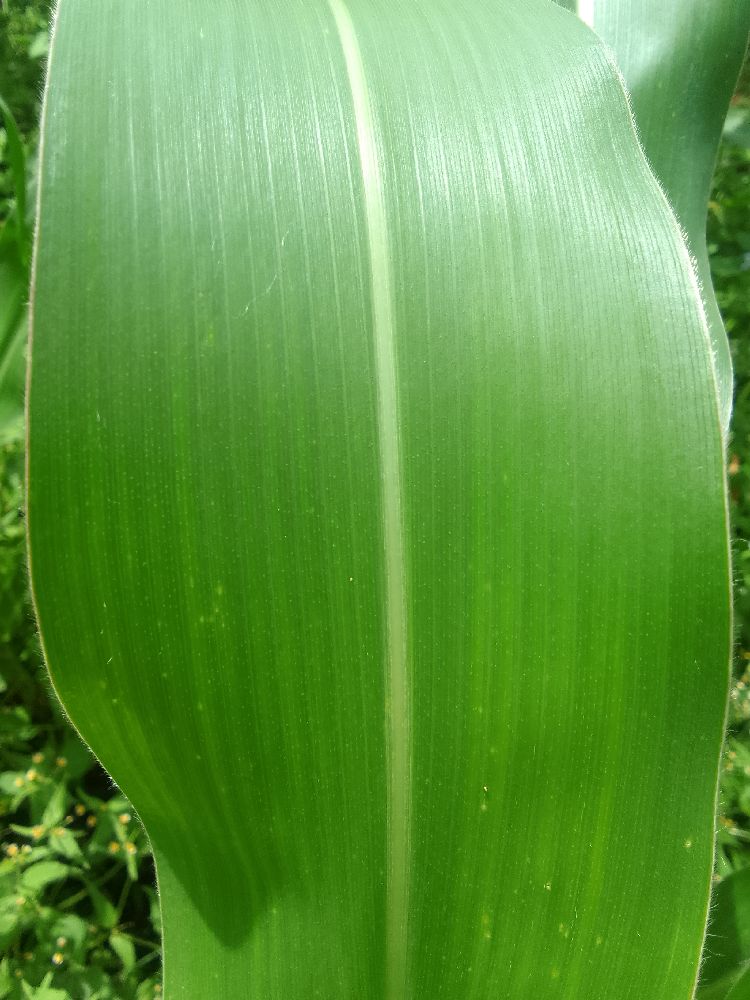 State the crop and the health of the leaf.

maize, healthy
